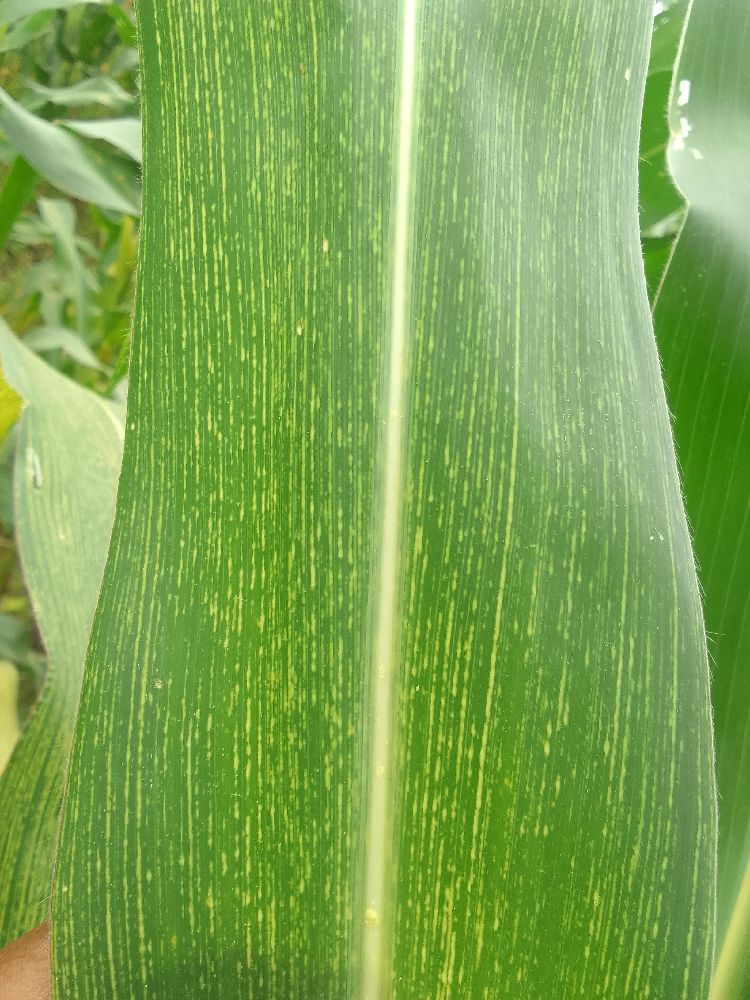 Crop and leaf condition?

maize, maize streak virus
